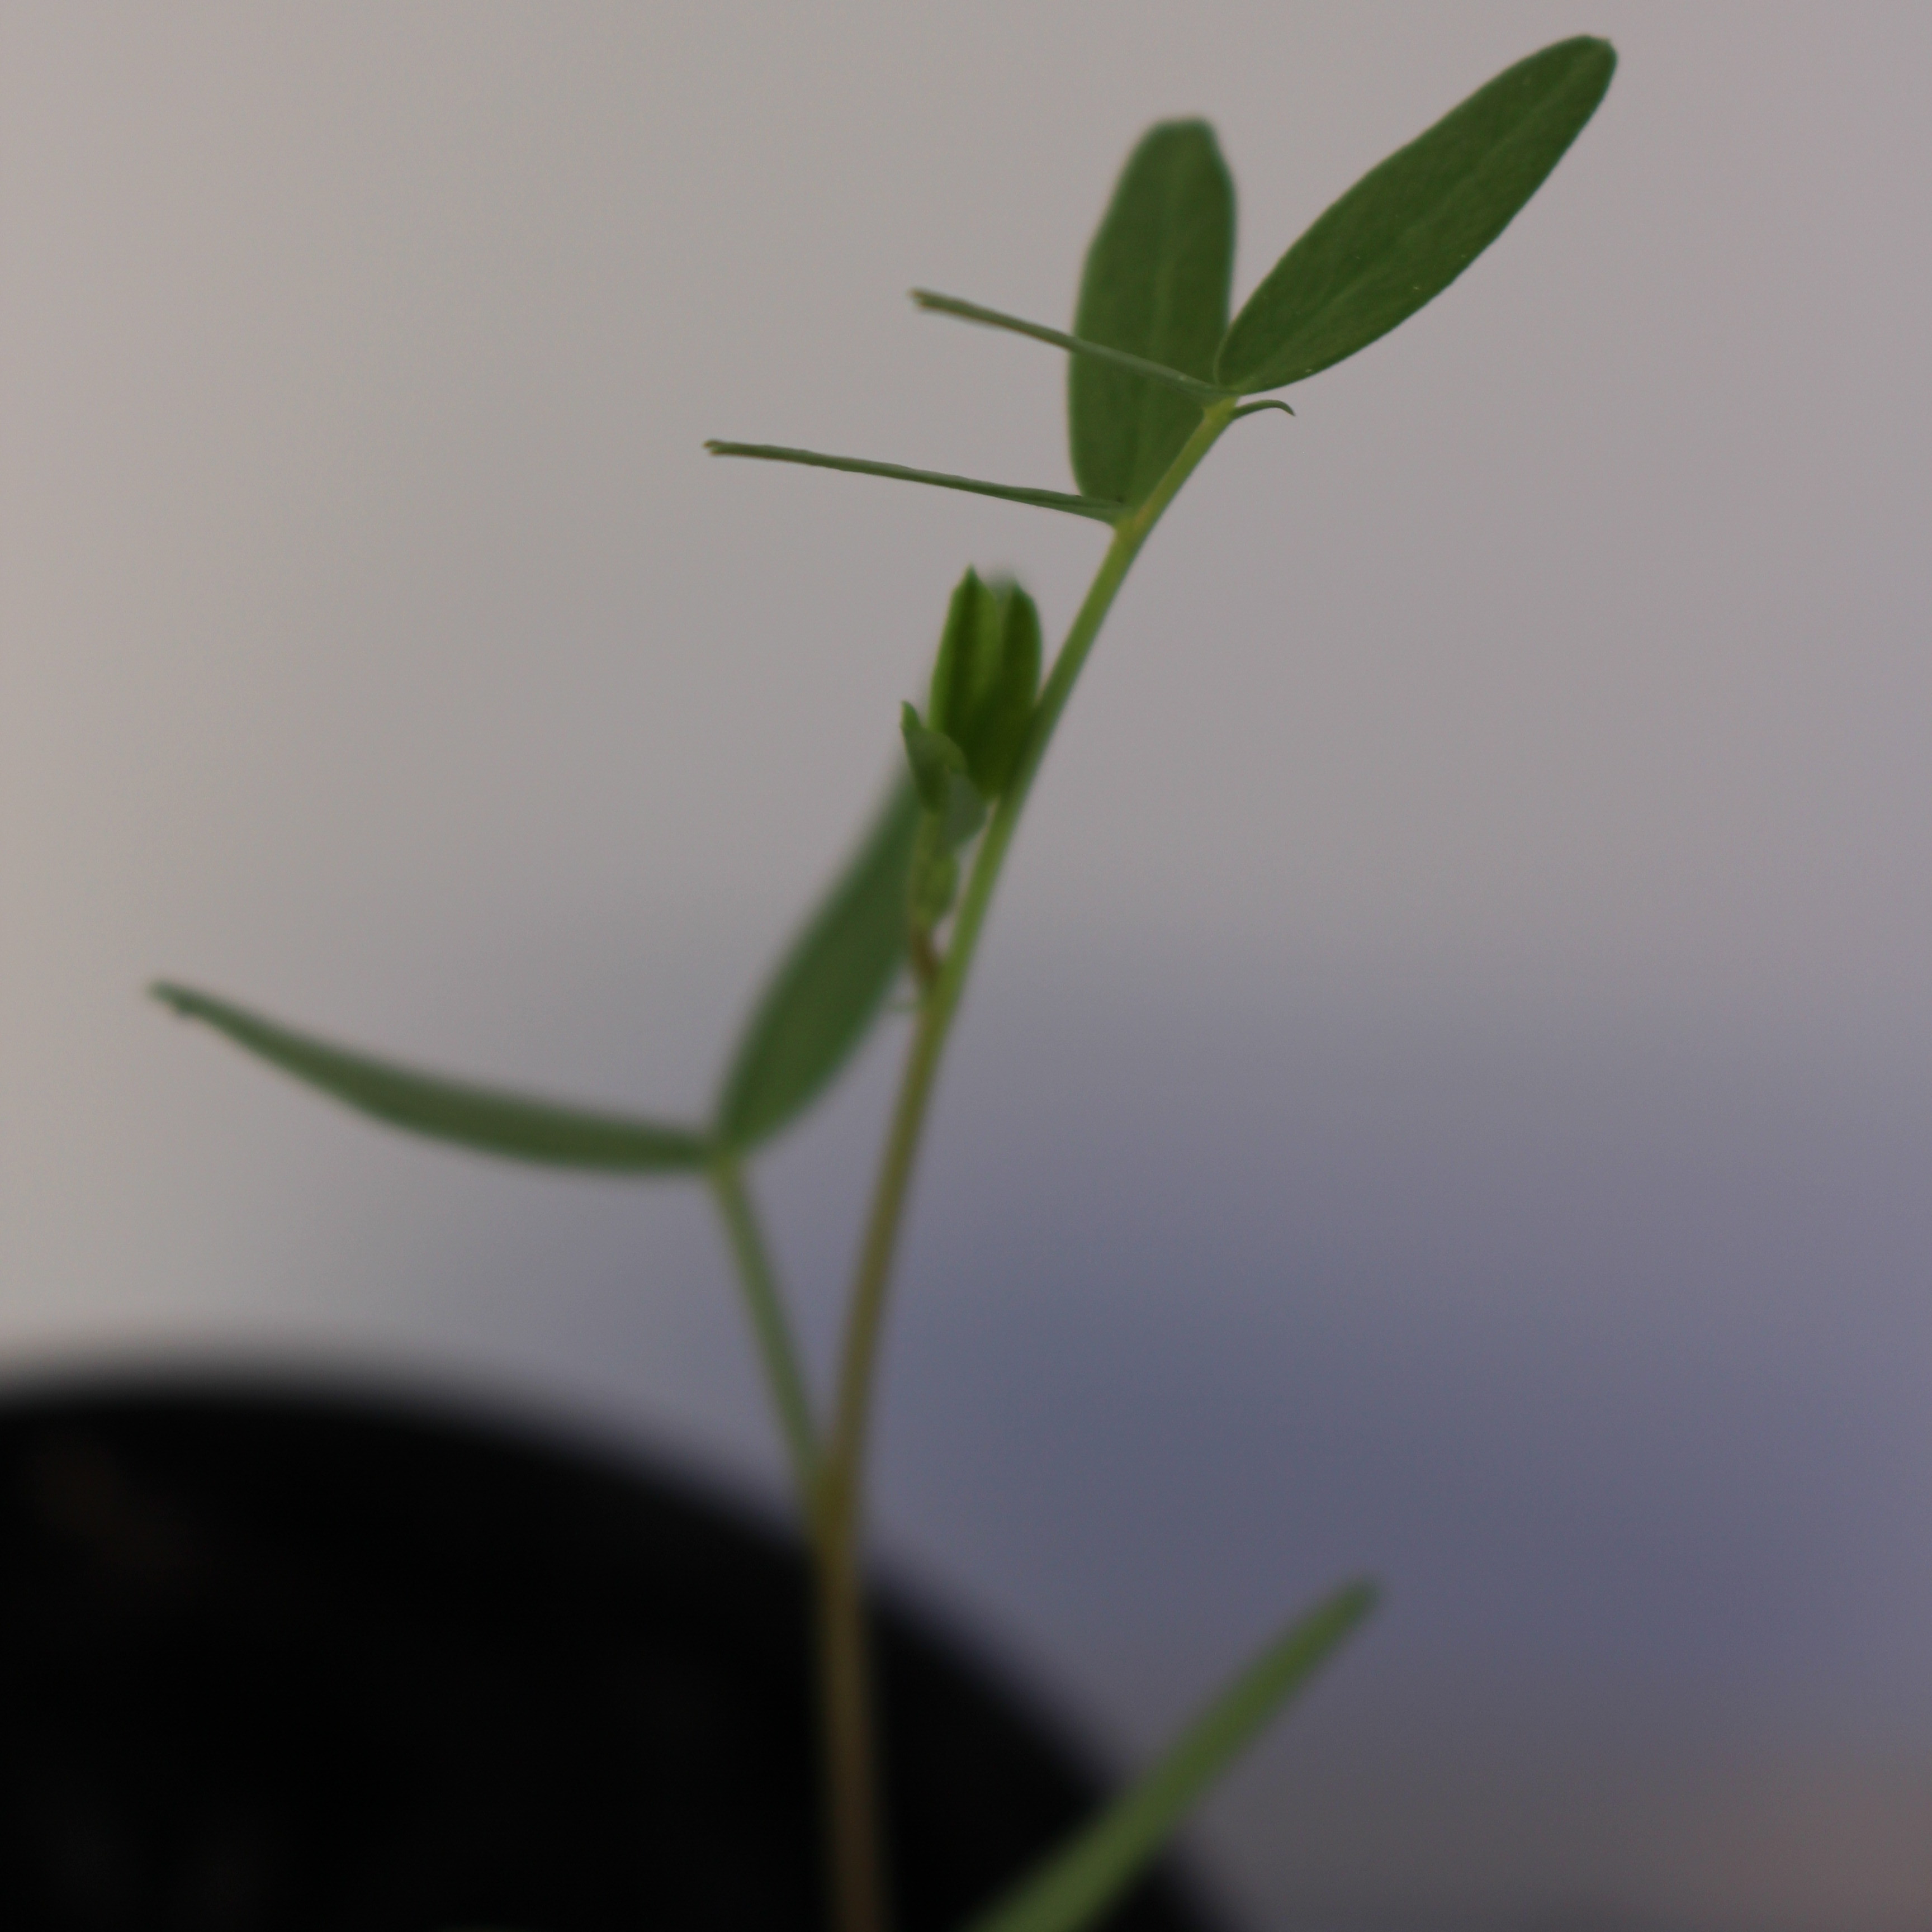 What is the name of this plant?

Vicia sativa
